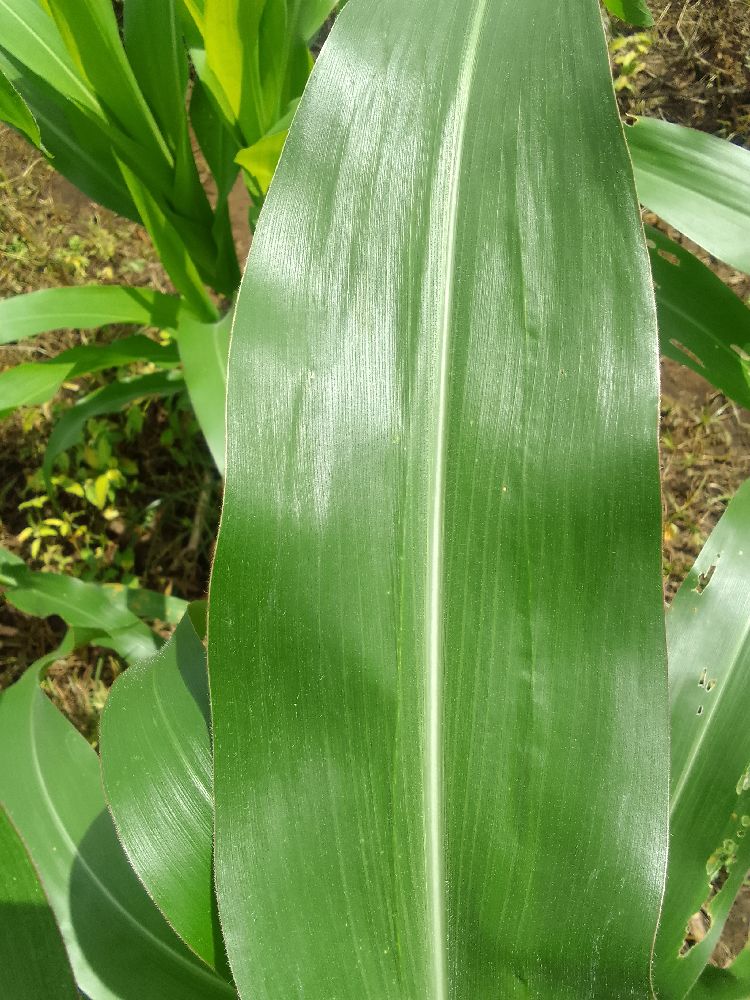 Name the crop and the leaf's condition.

maize, healthy
